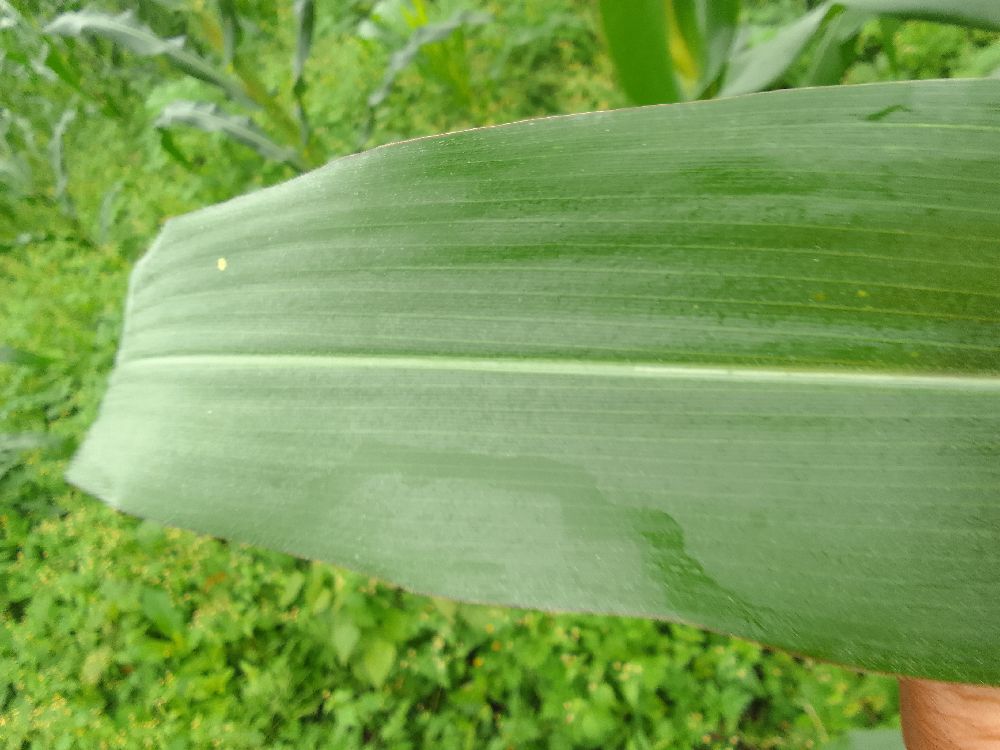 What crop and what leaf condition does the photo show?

maize, healthy
